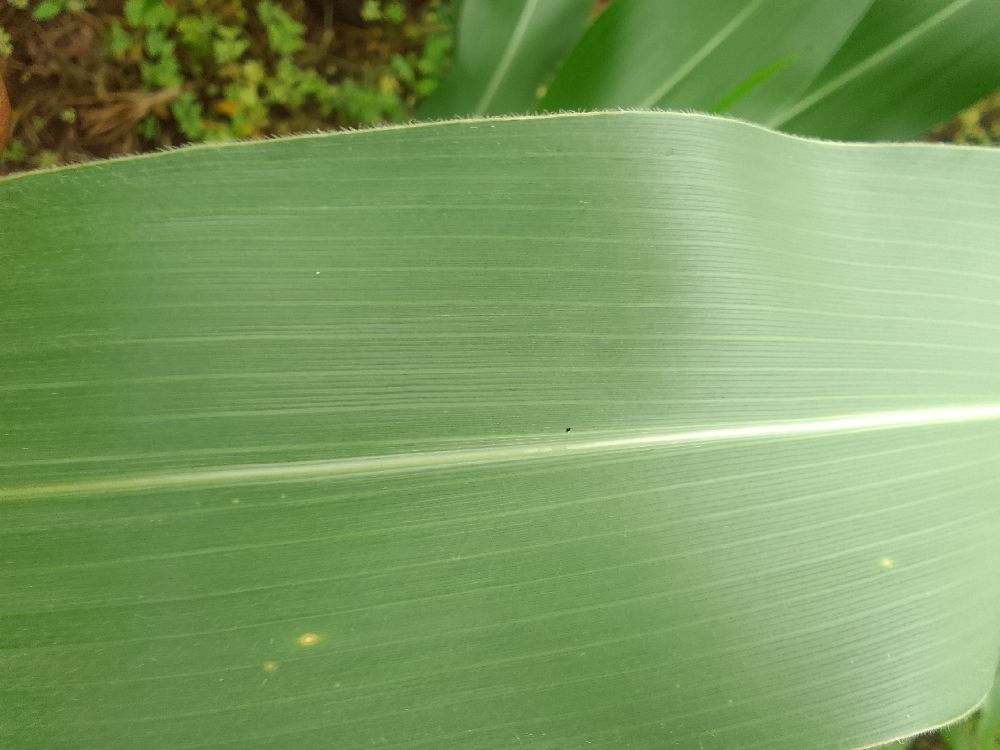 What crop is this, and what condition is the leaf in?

maize, healthy
